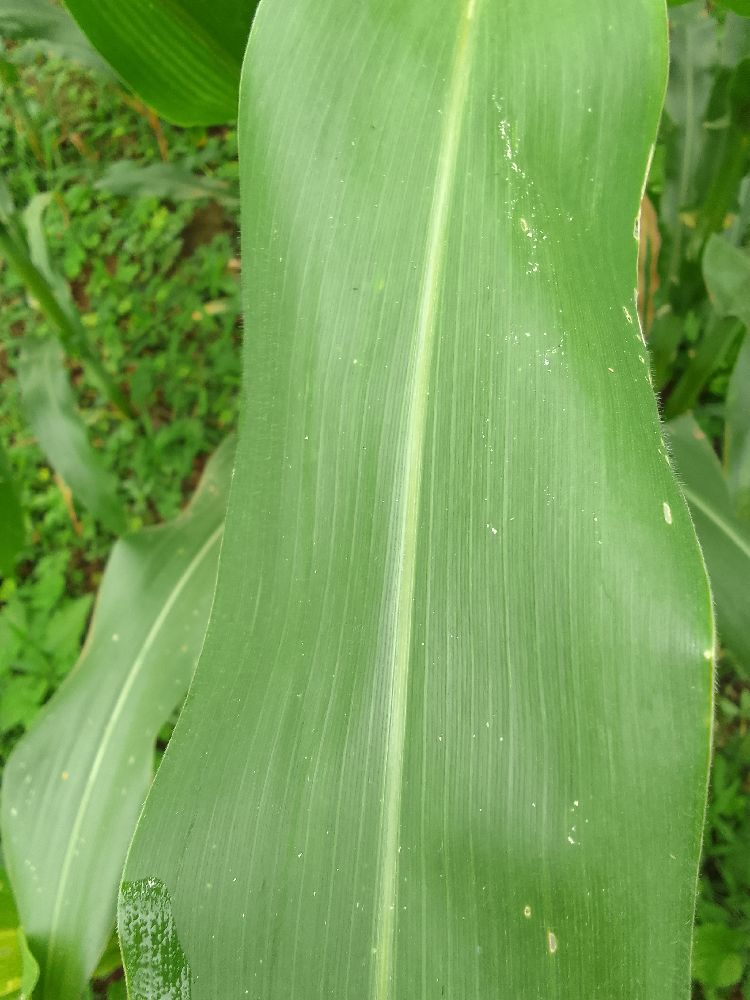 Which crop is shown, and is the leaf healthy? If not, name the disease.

maize, healthy
